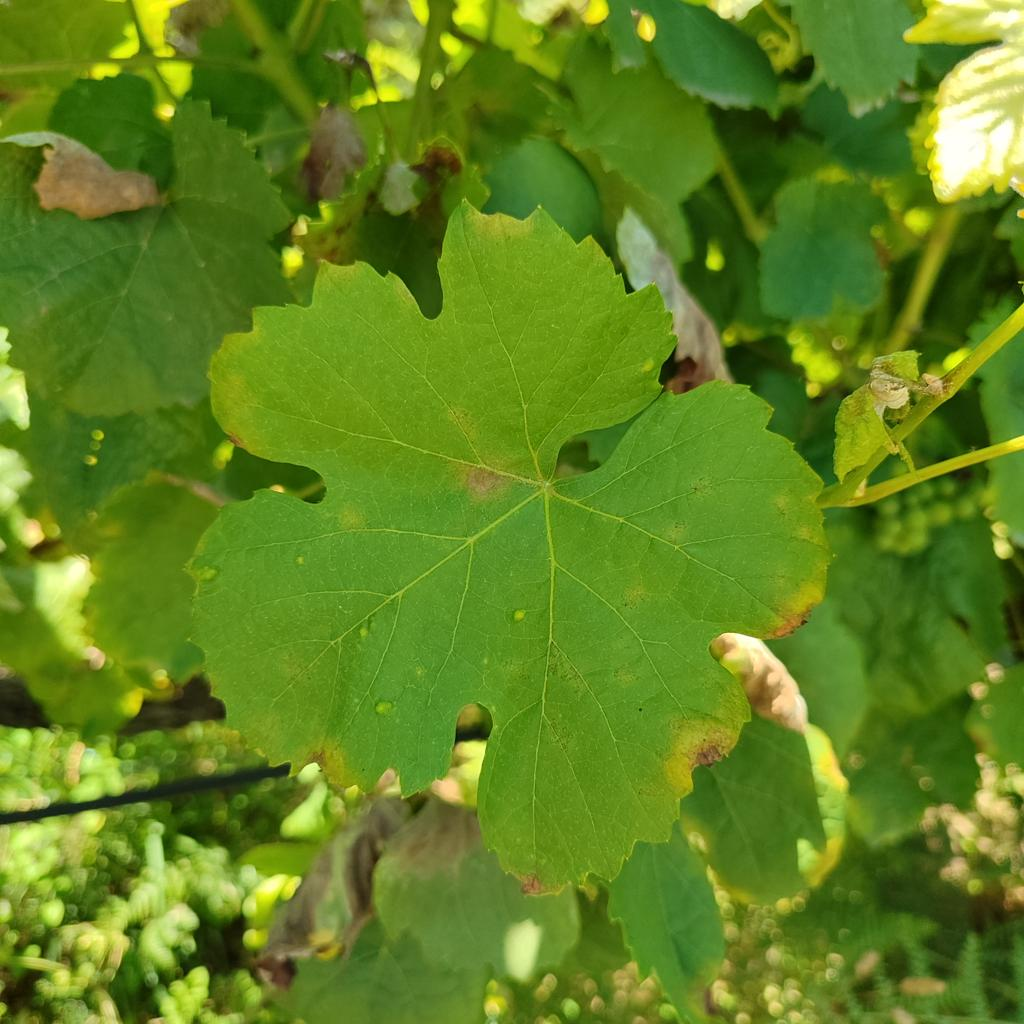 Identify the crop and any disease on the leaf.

grapevine, downy mildew
